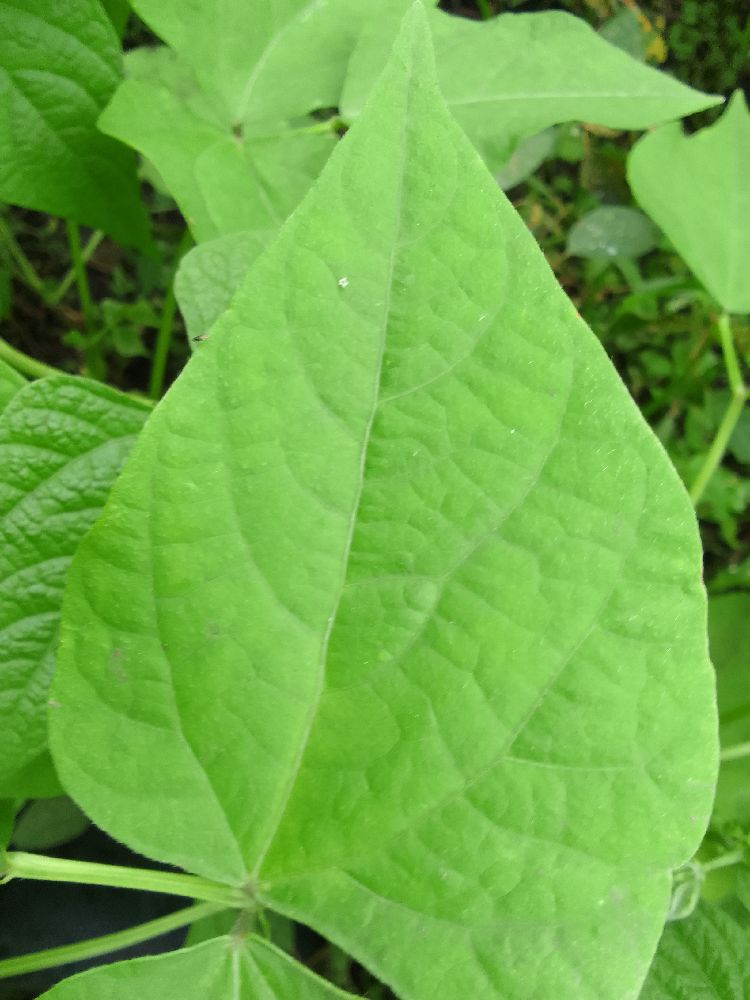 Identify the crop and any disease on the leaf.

common bean, healthy
